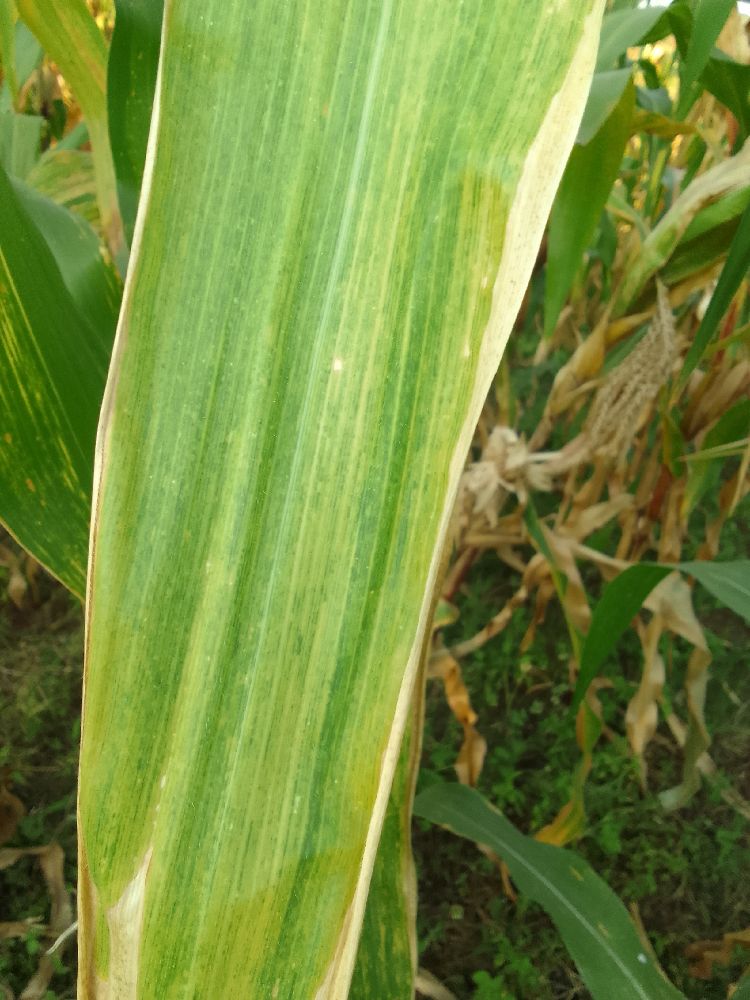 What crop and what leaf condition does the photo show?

maize, maize lethal necrosis
